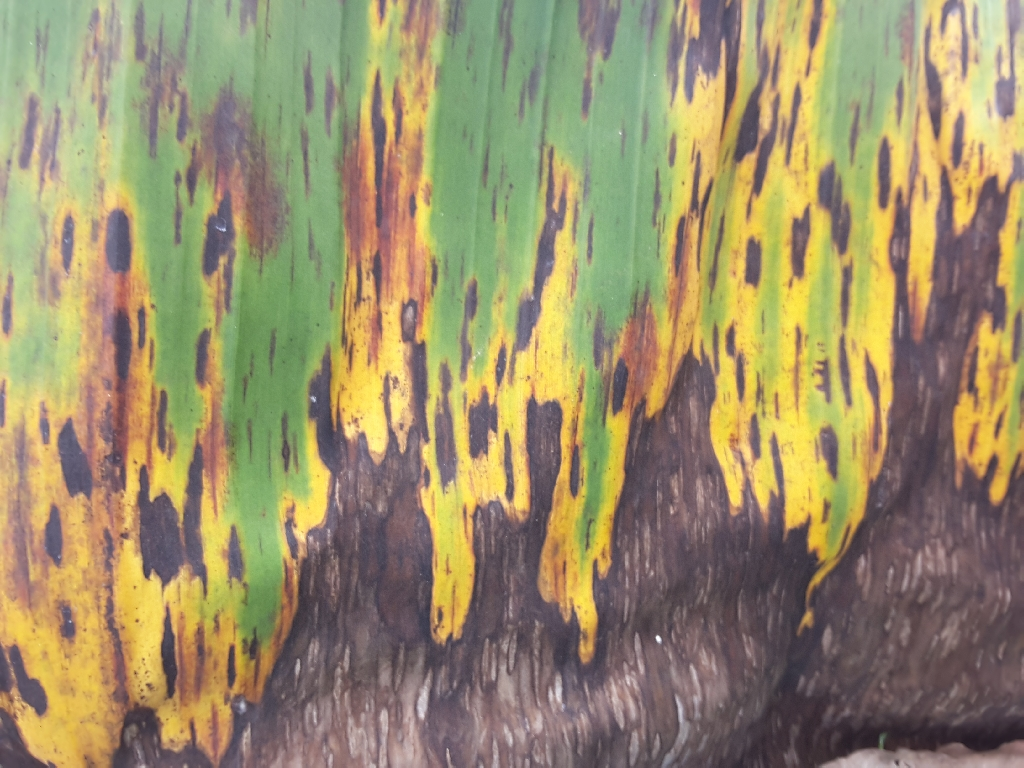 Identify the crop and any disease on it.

banana, black sigatoka
